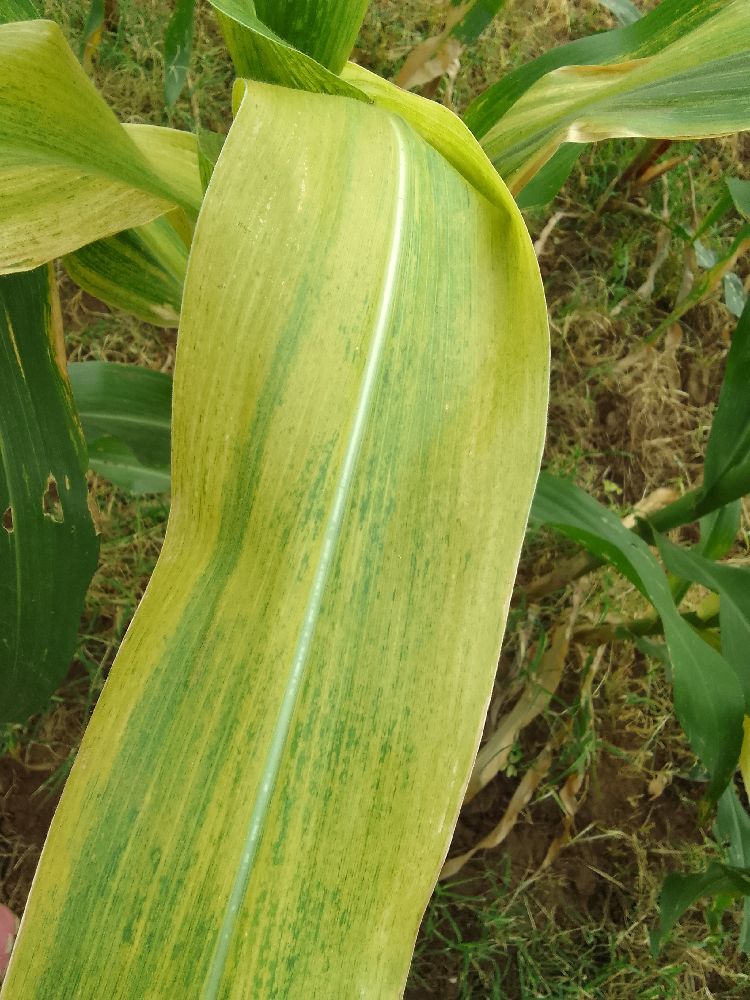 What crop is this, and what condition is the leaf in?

maize, maize lethal necrosis
